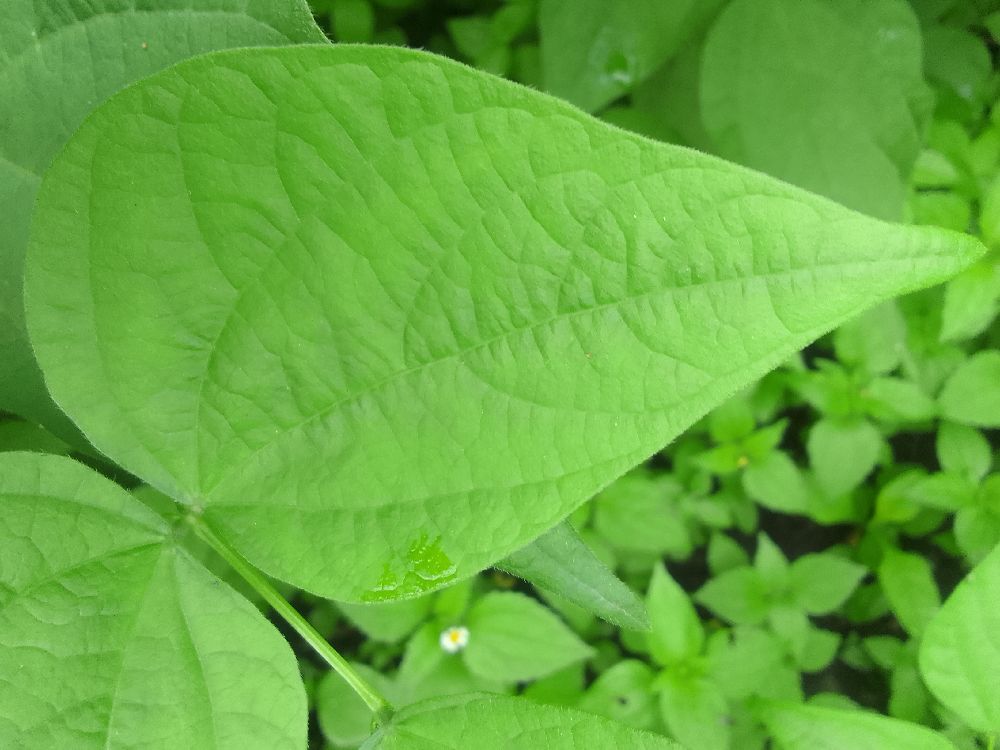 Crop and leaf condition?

common bean, healthy
